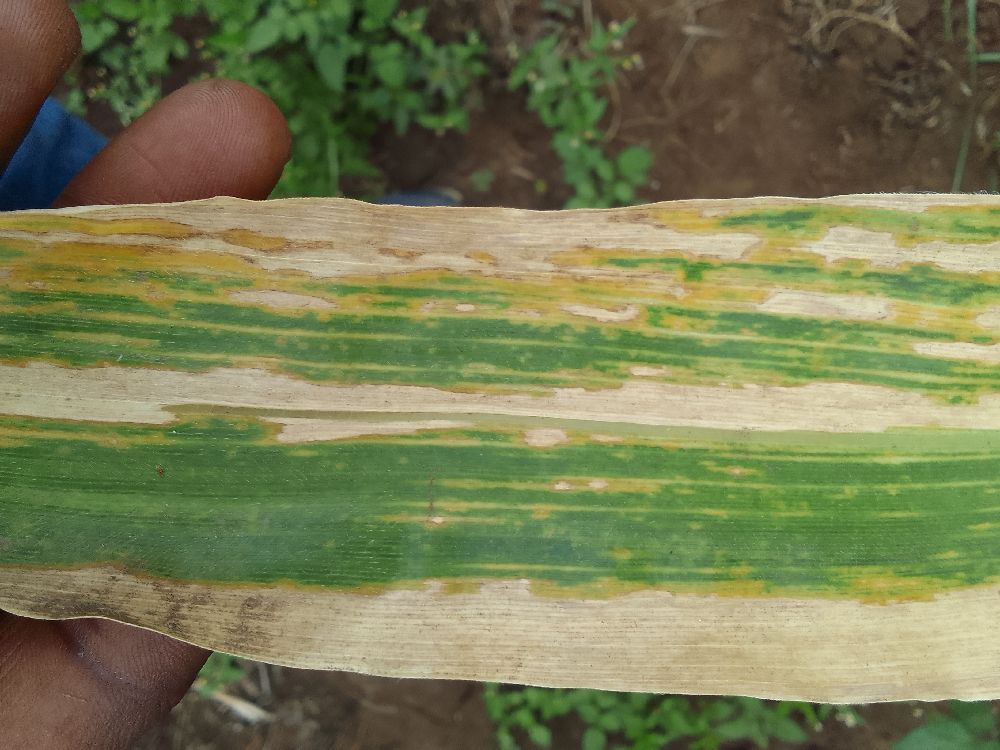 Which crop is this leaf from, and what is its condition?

maize, maize lethal necrosis
